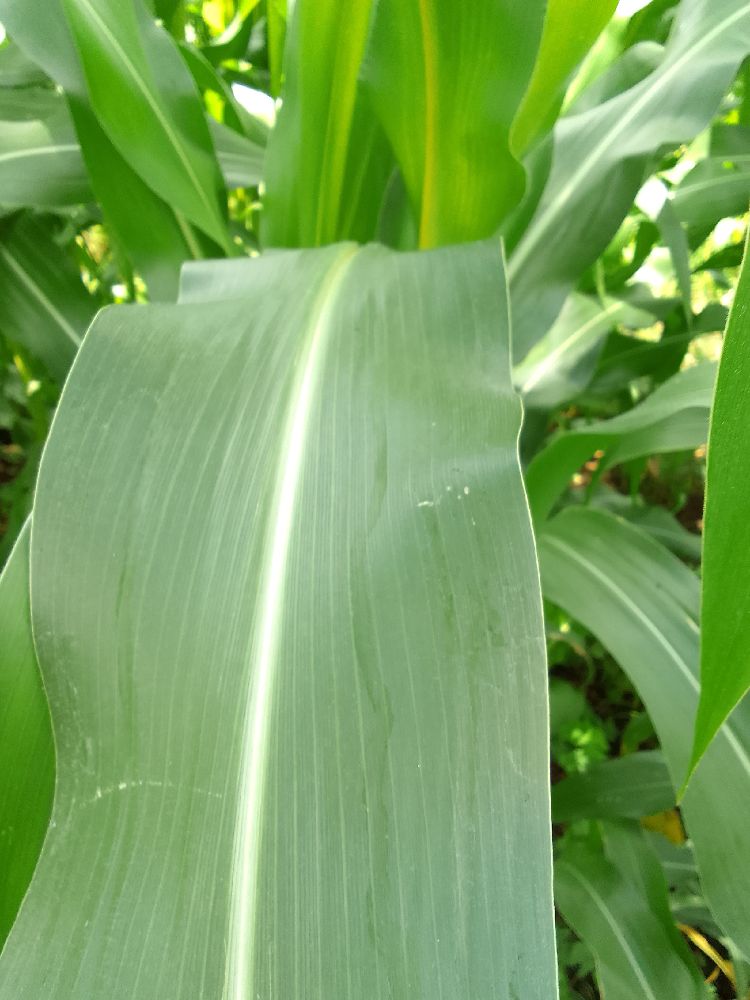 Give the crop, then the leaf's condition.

maize, maize lethal necrosis
